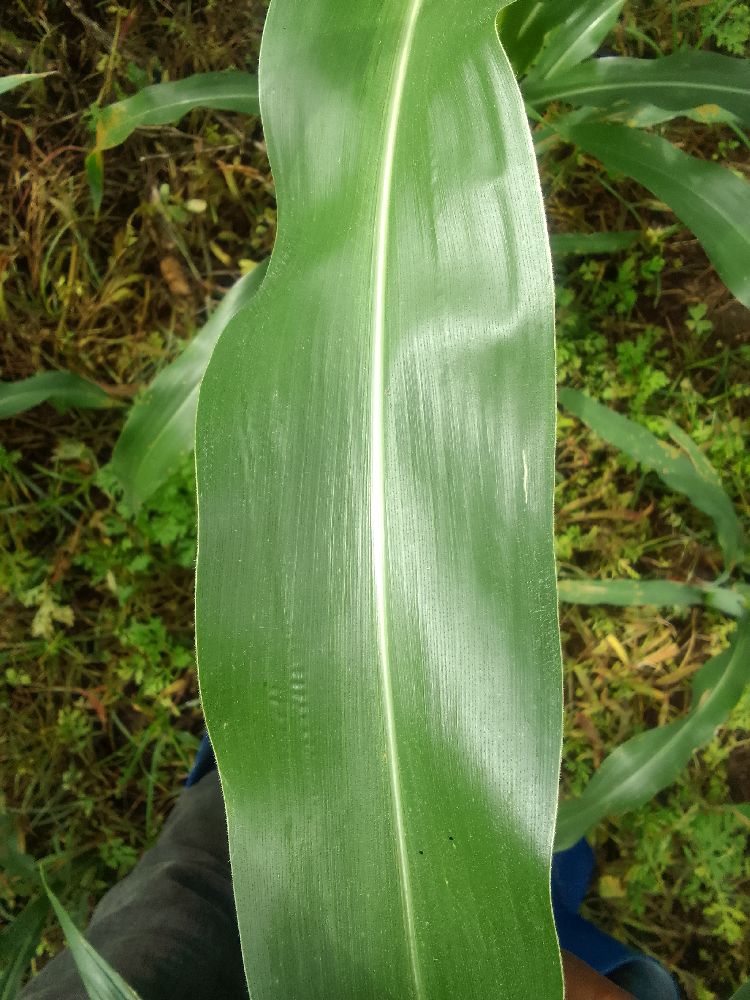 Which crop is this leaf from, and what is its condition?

maize, healthy
